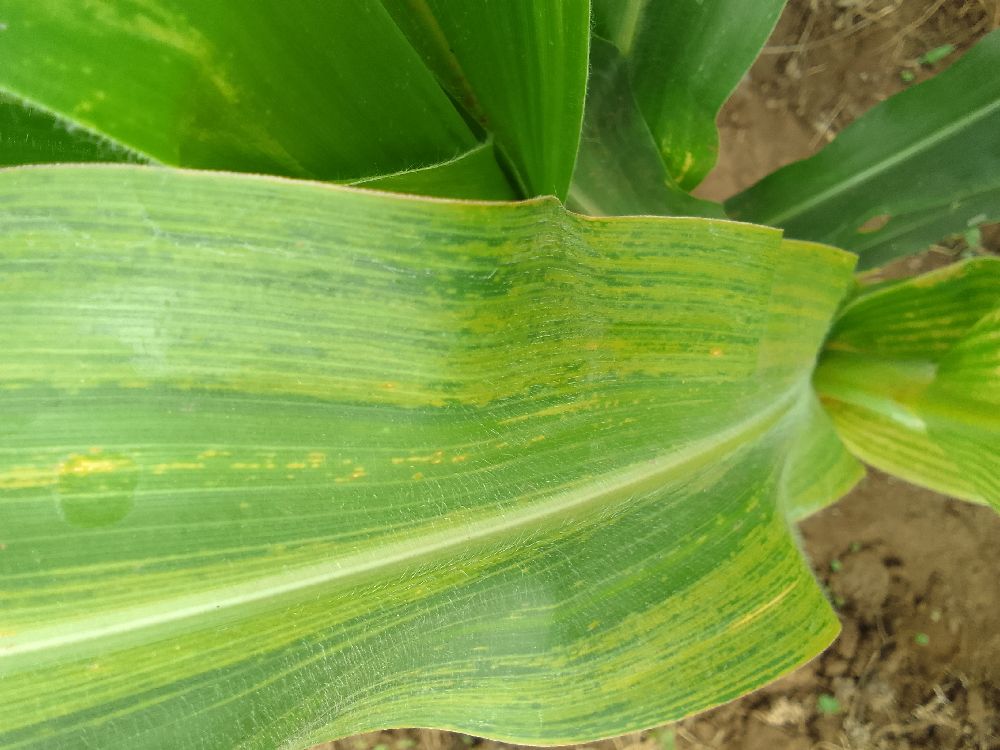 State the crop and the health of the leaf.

maize, maize lethal necrosis
